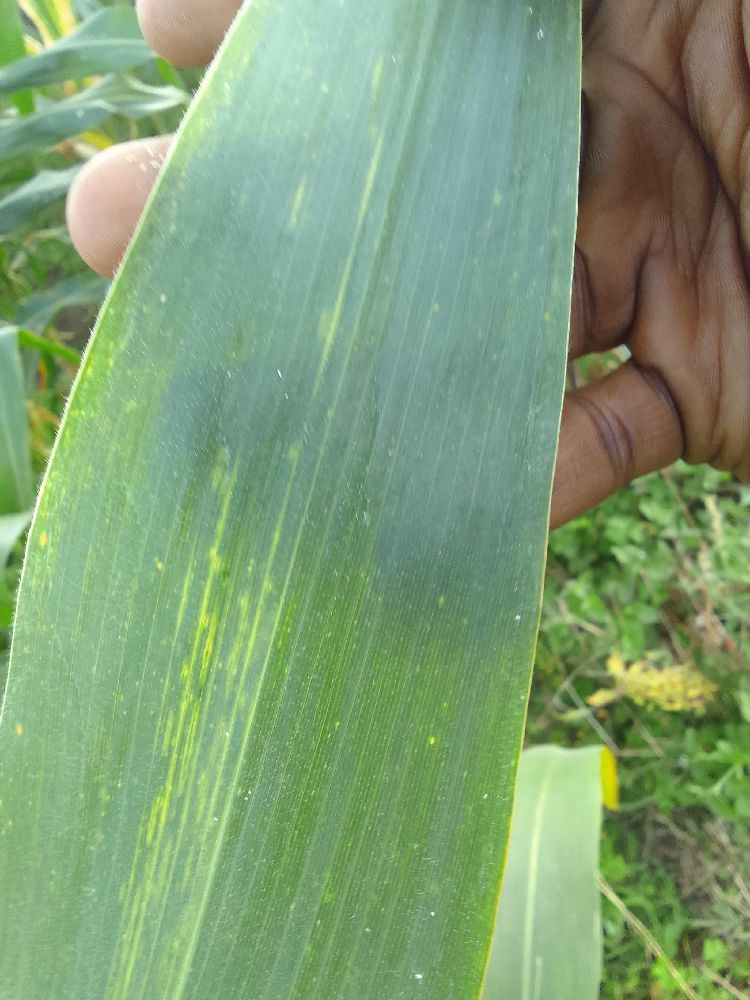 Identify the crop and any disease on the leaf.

maize, healthy
